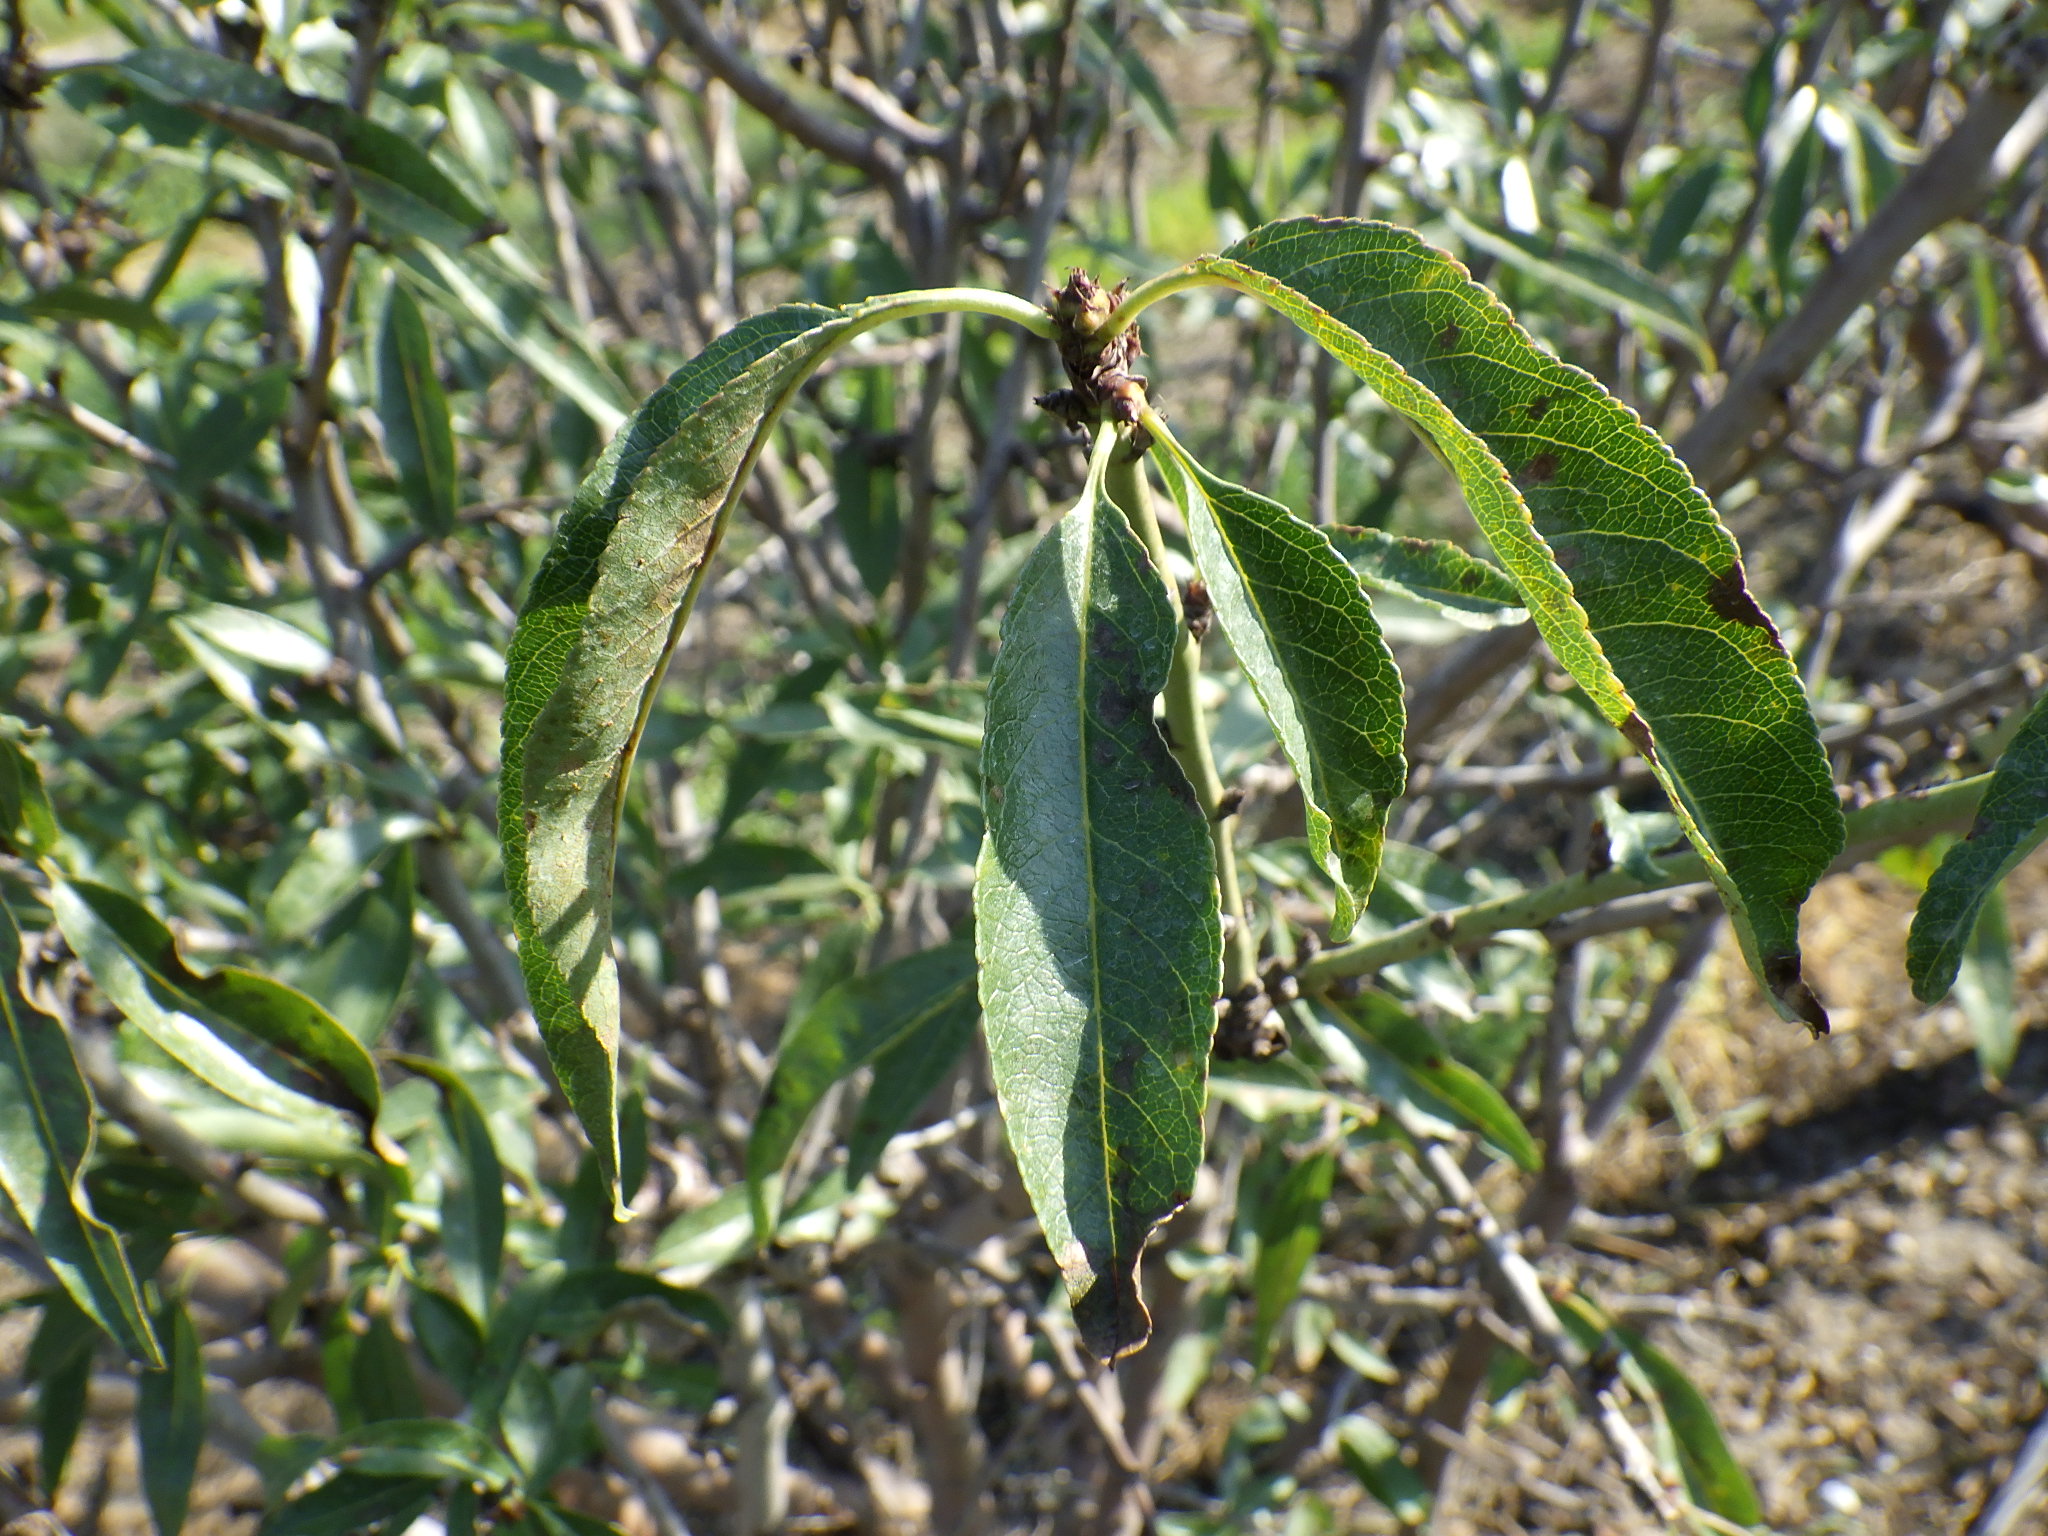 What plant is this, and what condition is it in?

almond, shot hole disease
